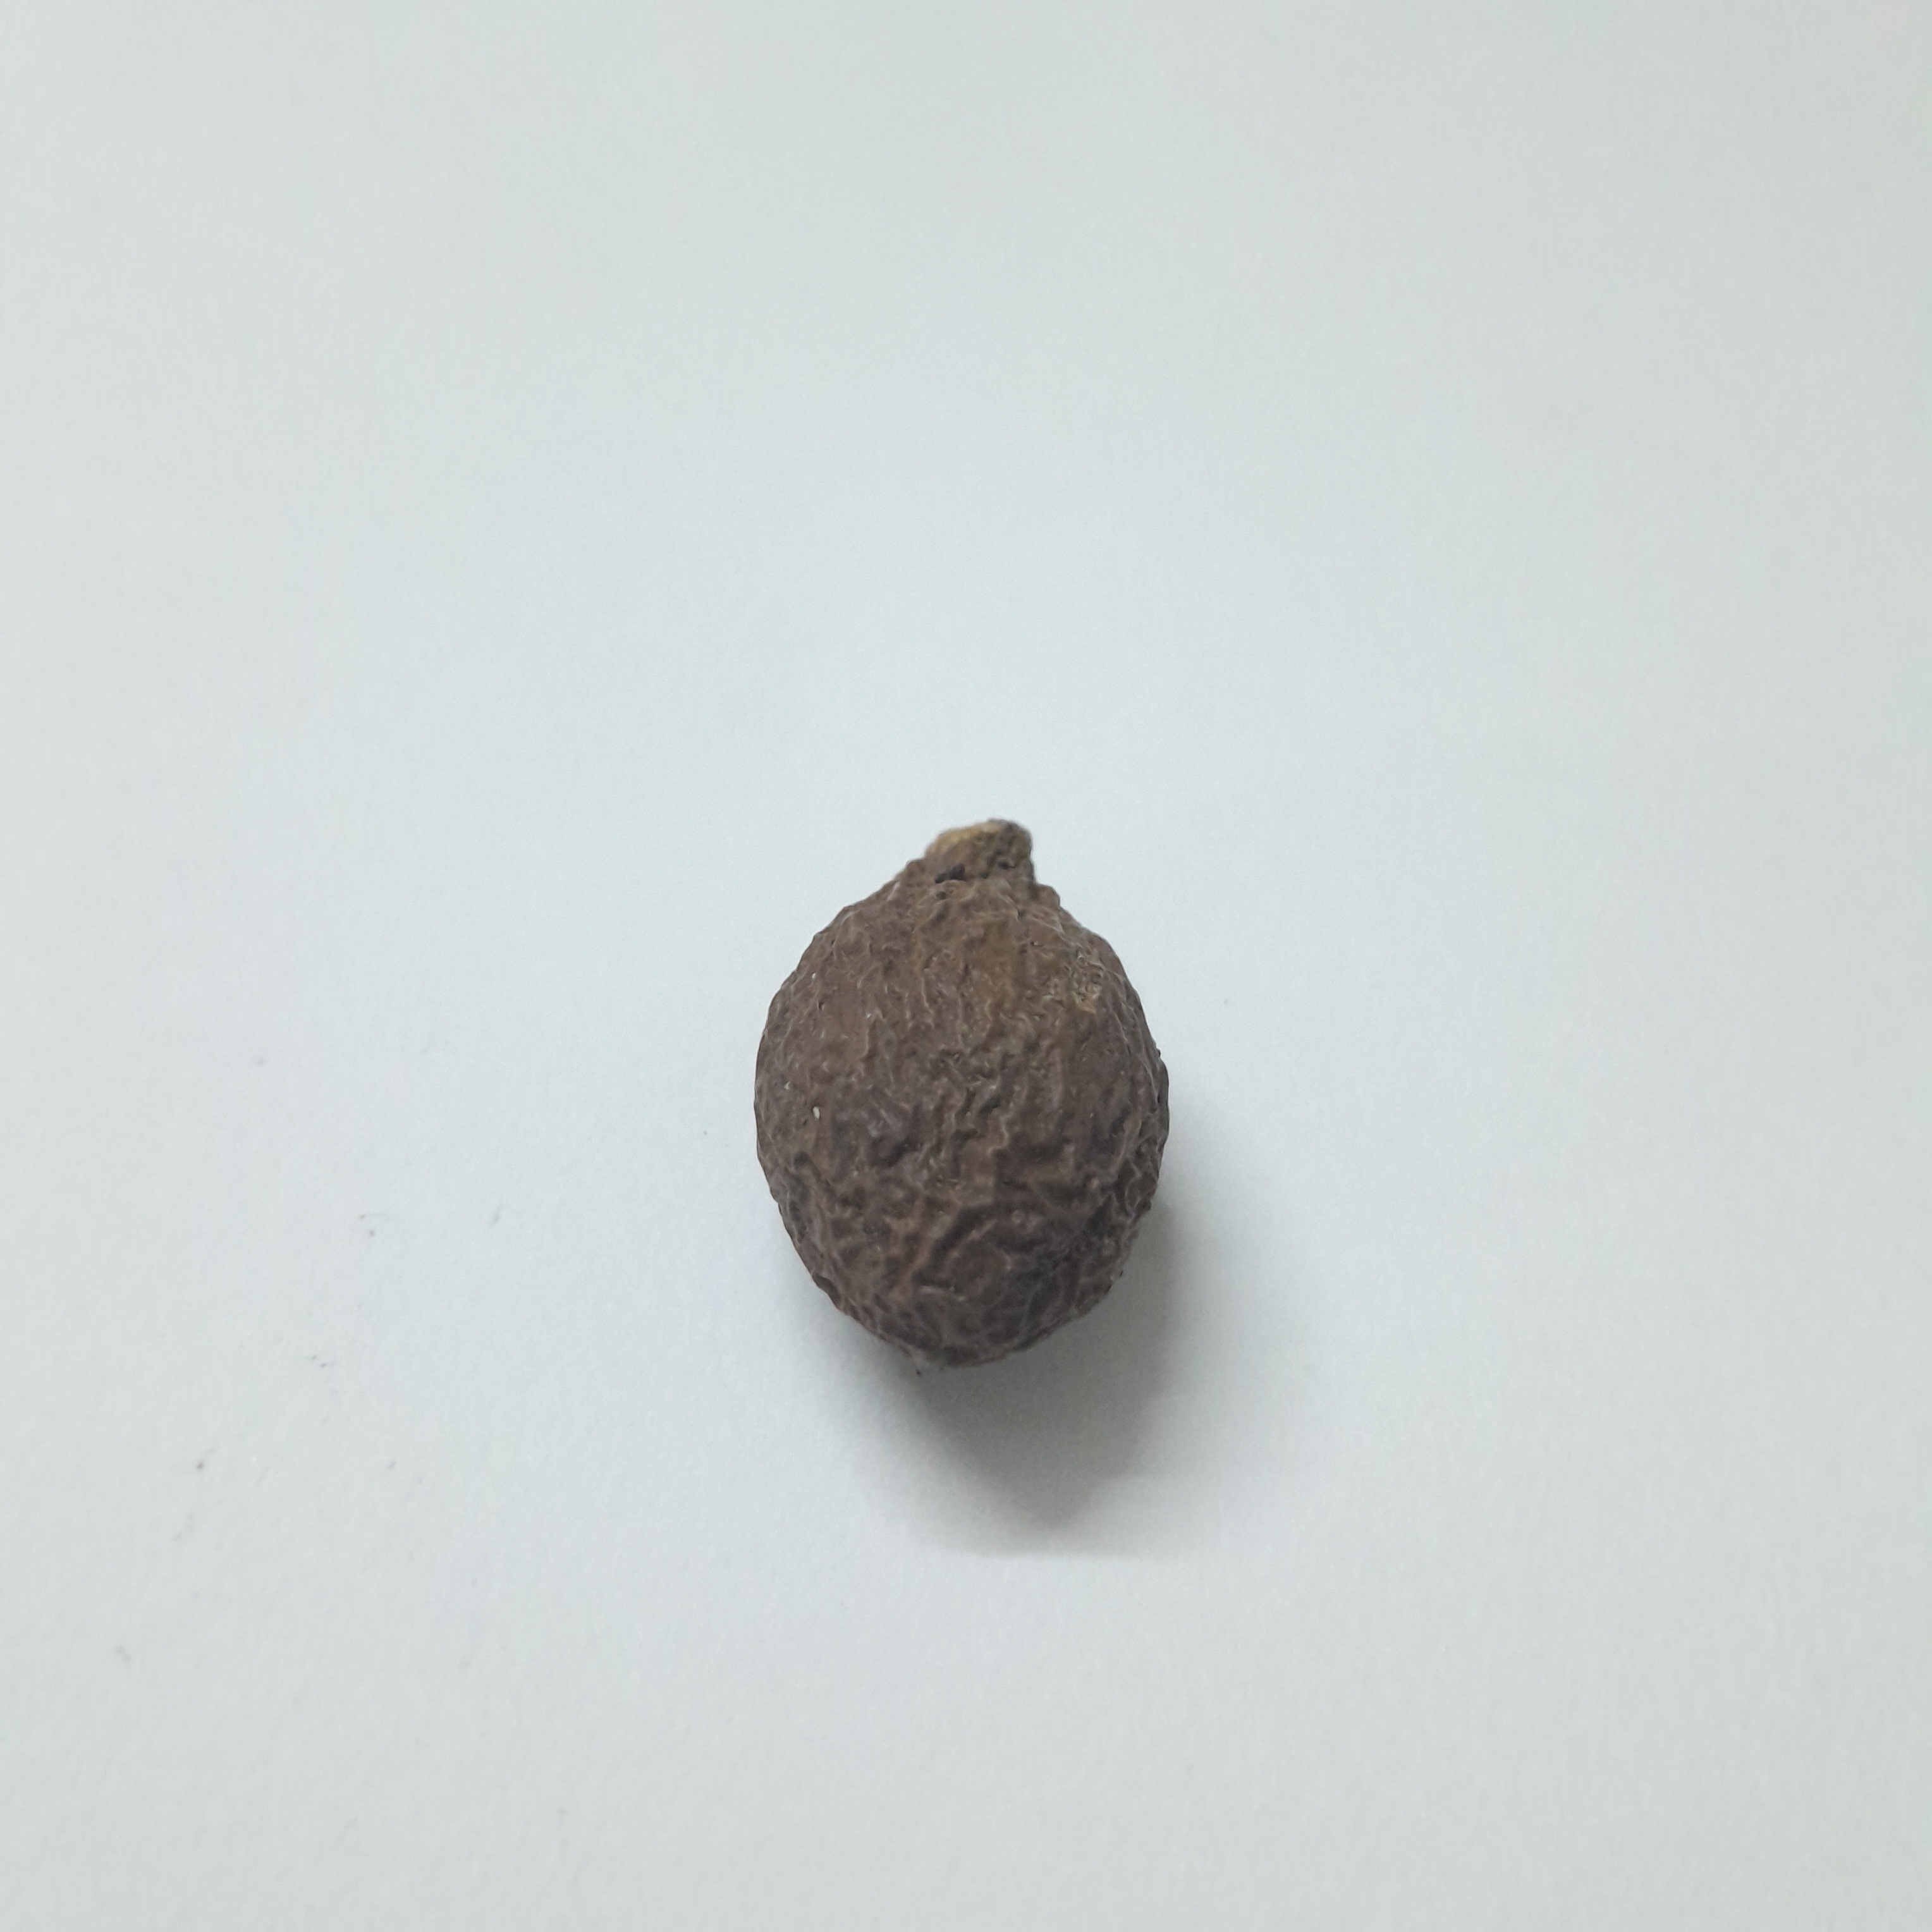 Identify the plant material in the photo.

niranjanphal
